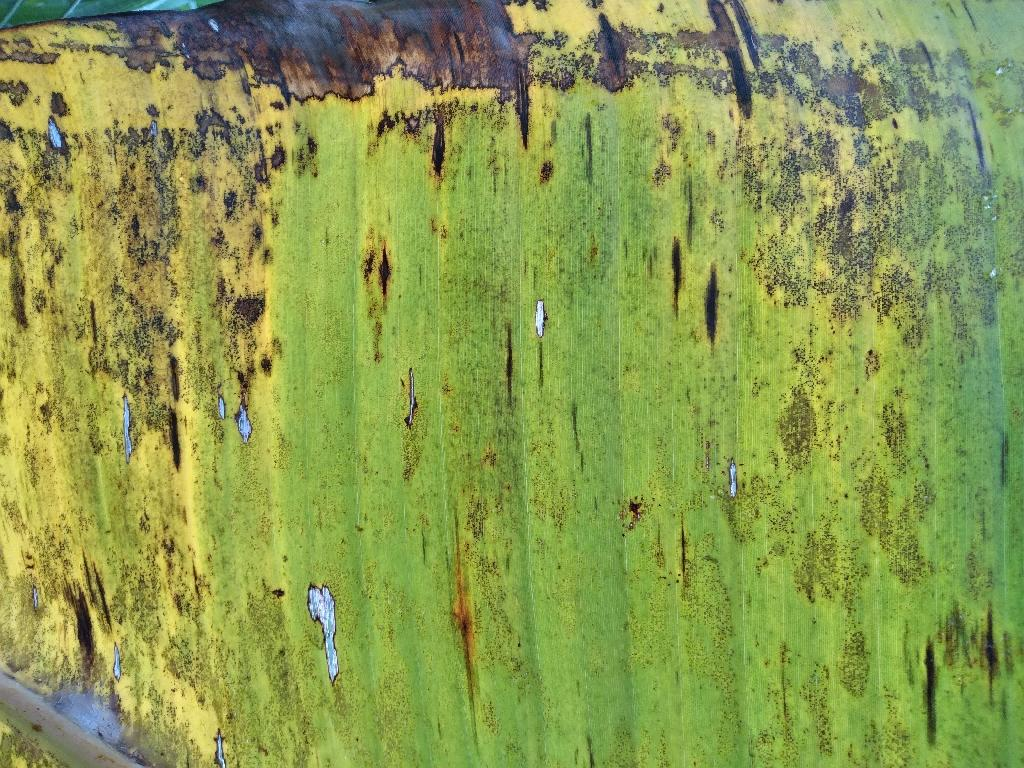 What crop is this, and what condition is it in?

banana, black sigatoka
